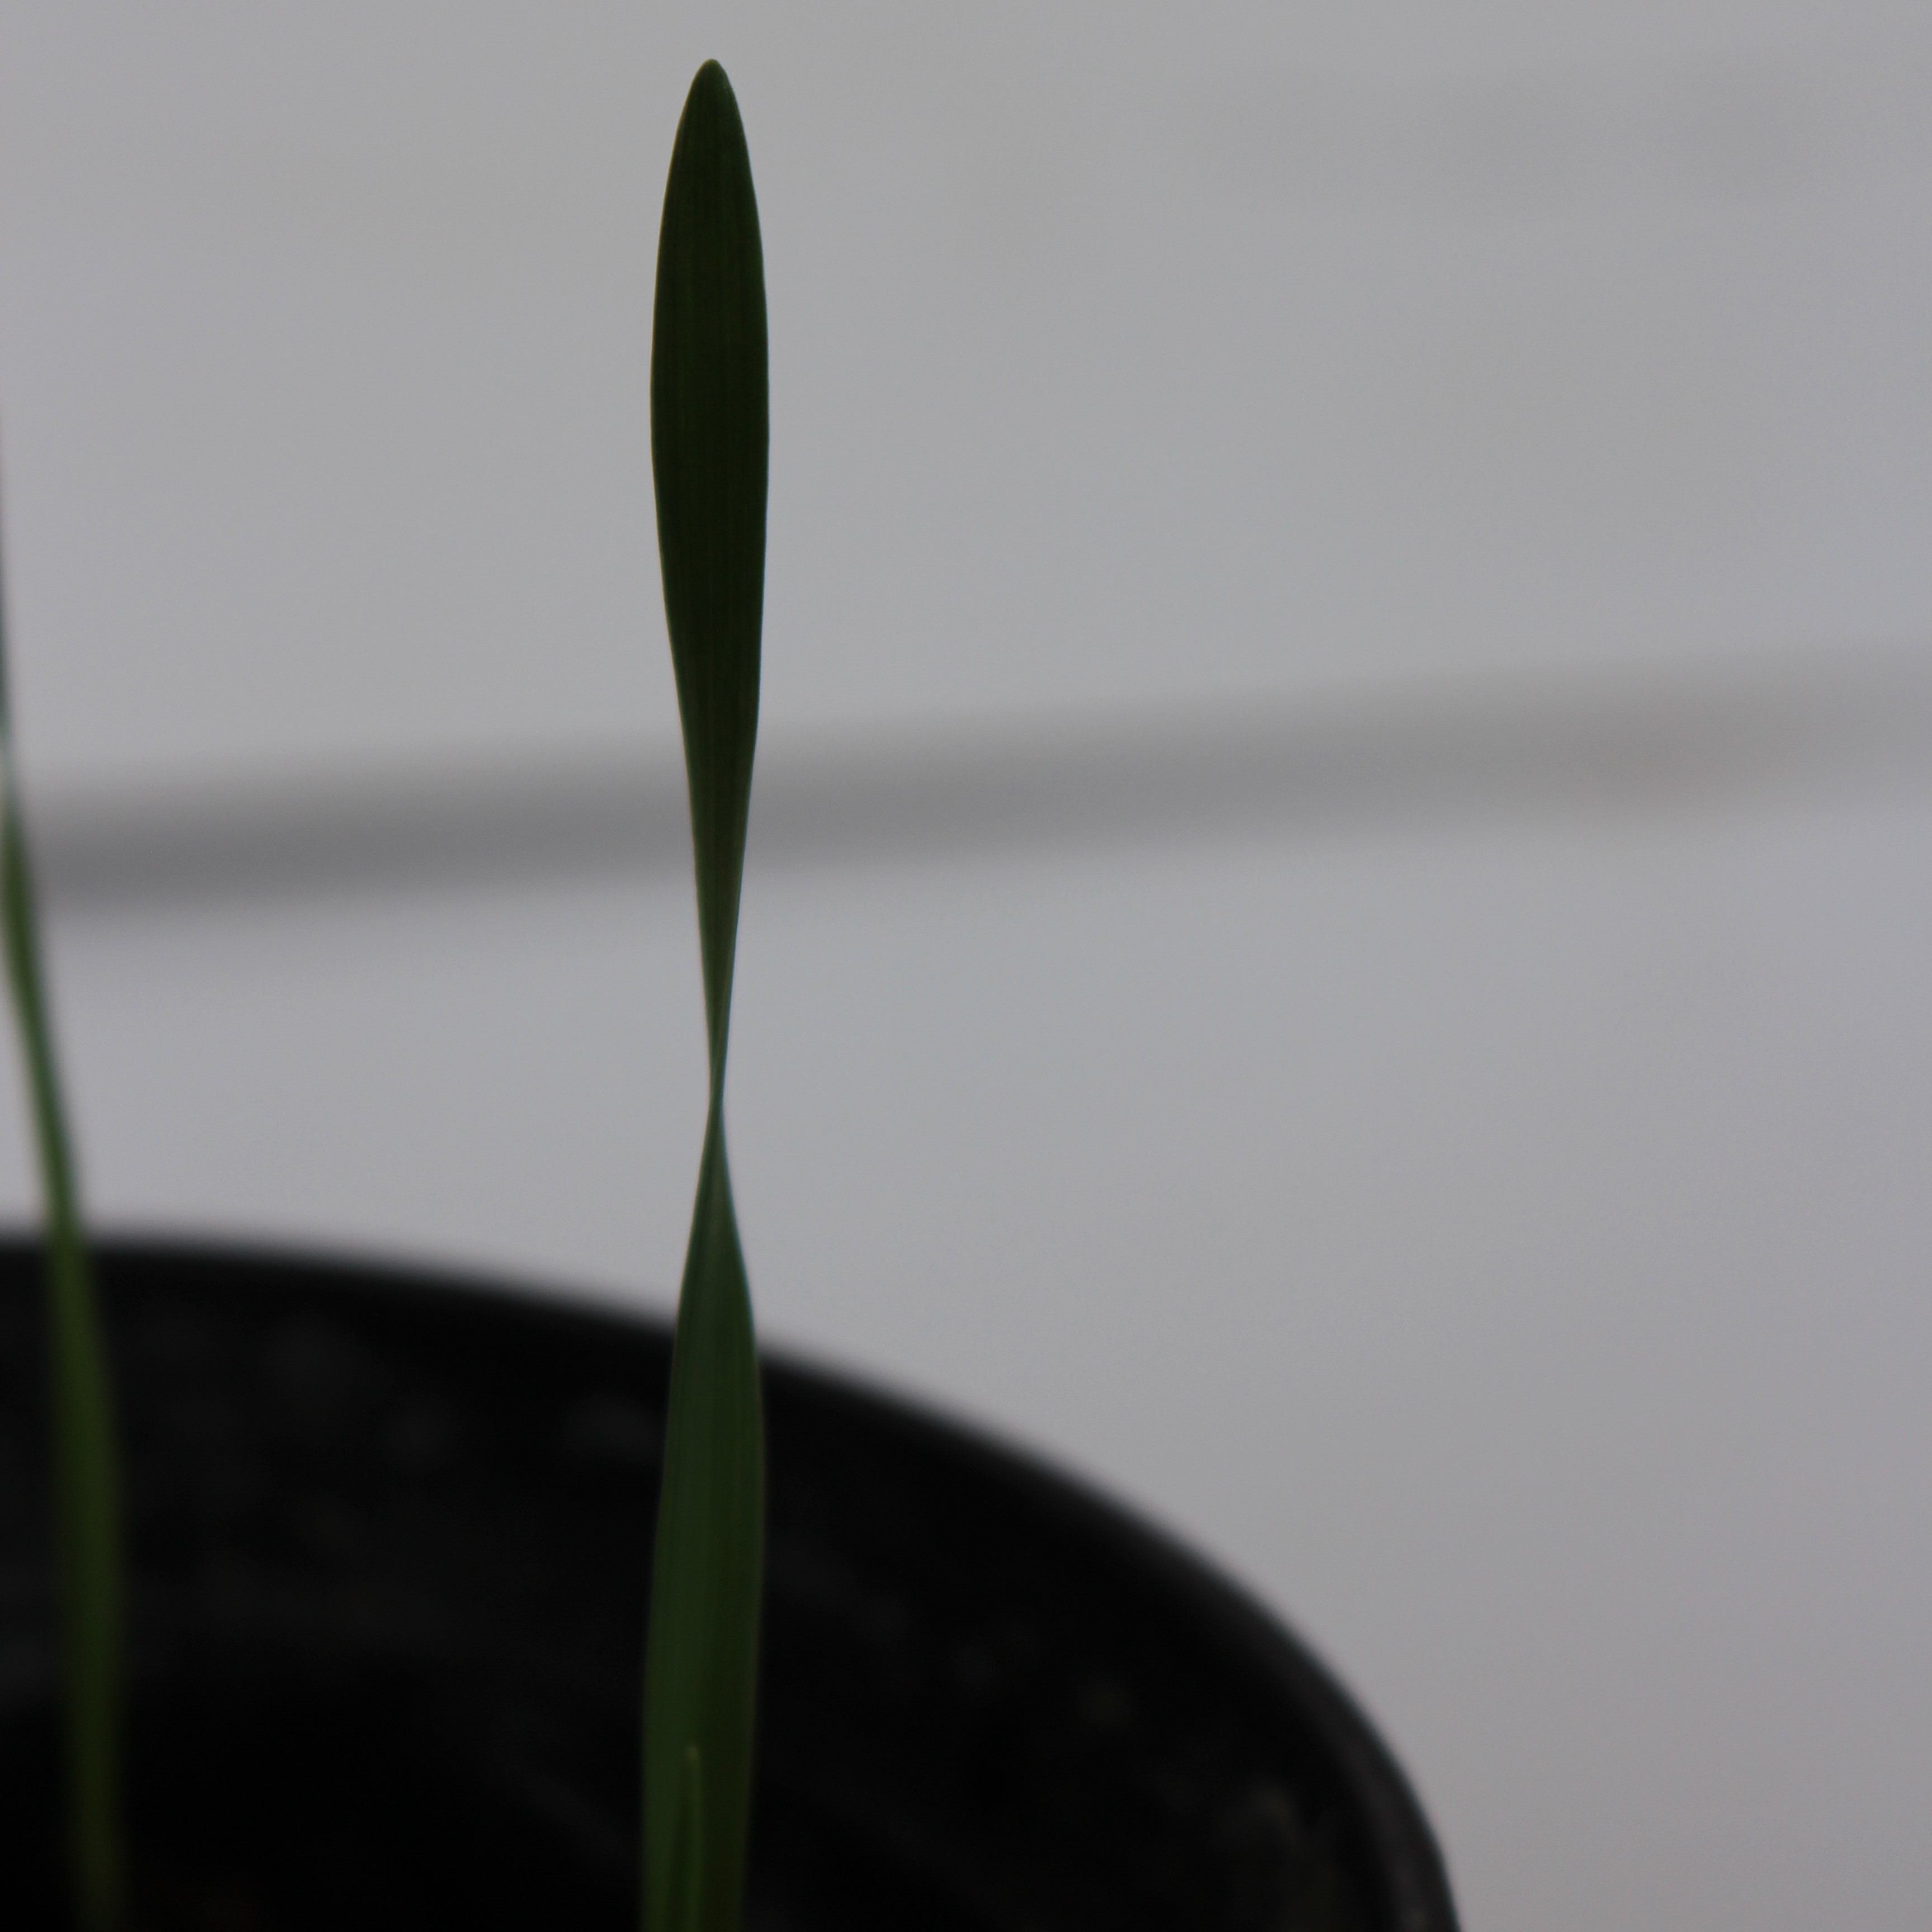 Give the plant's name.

Avena sterilis
